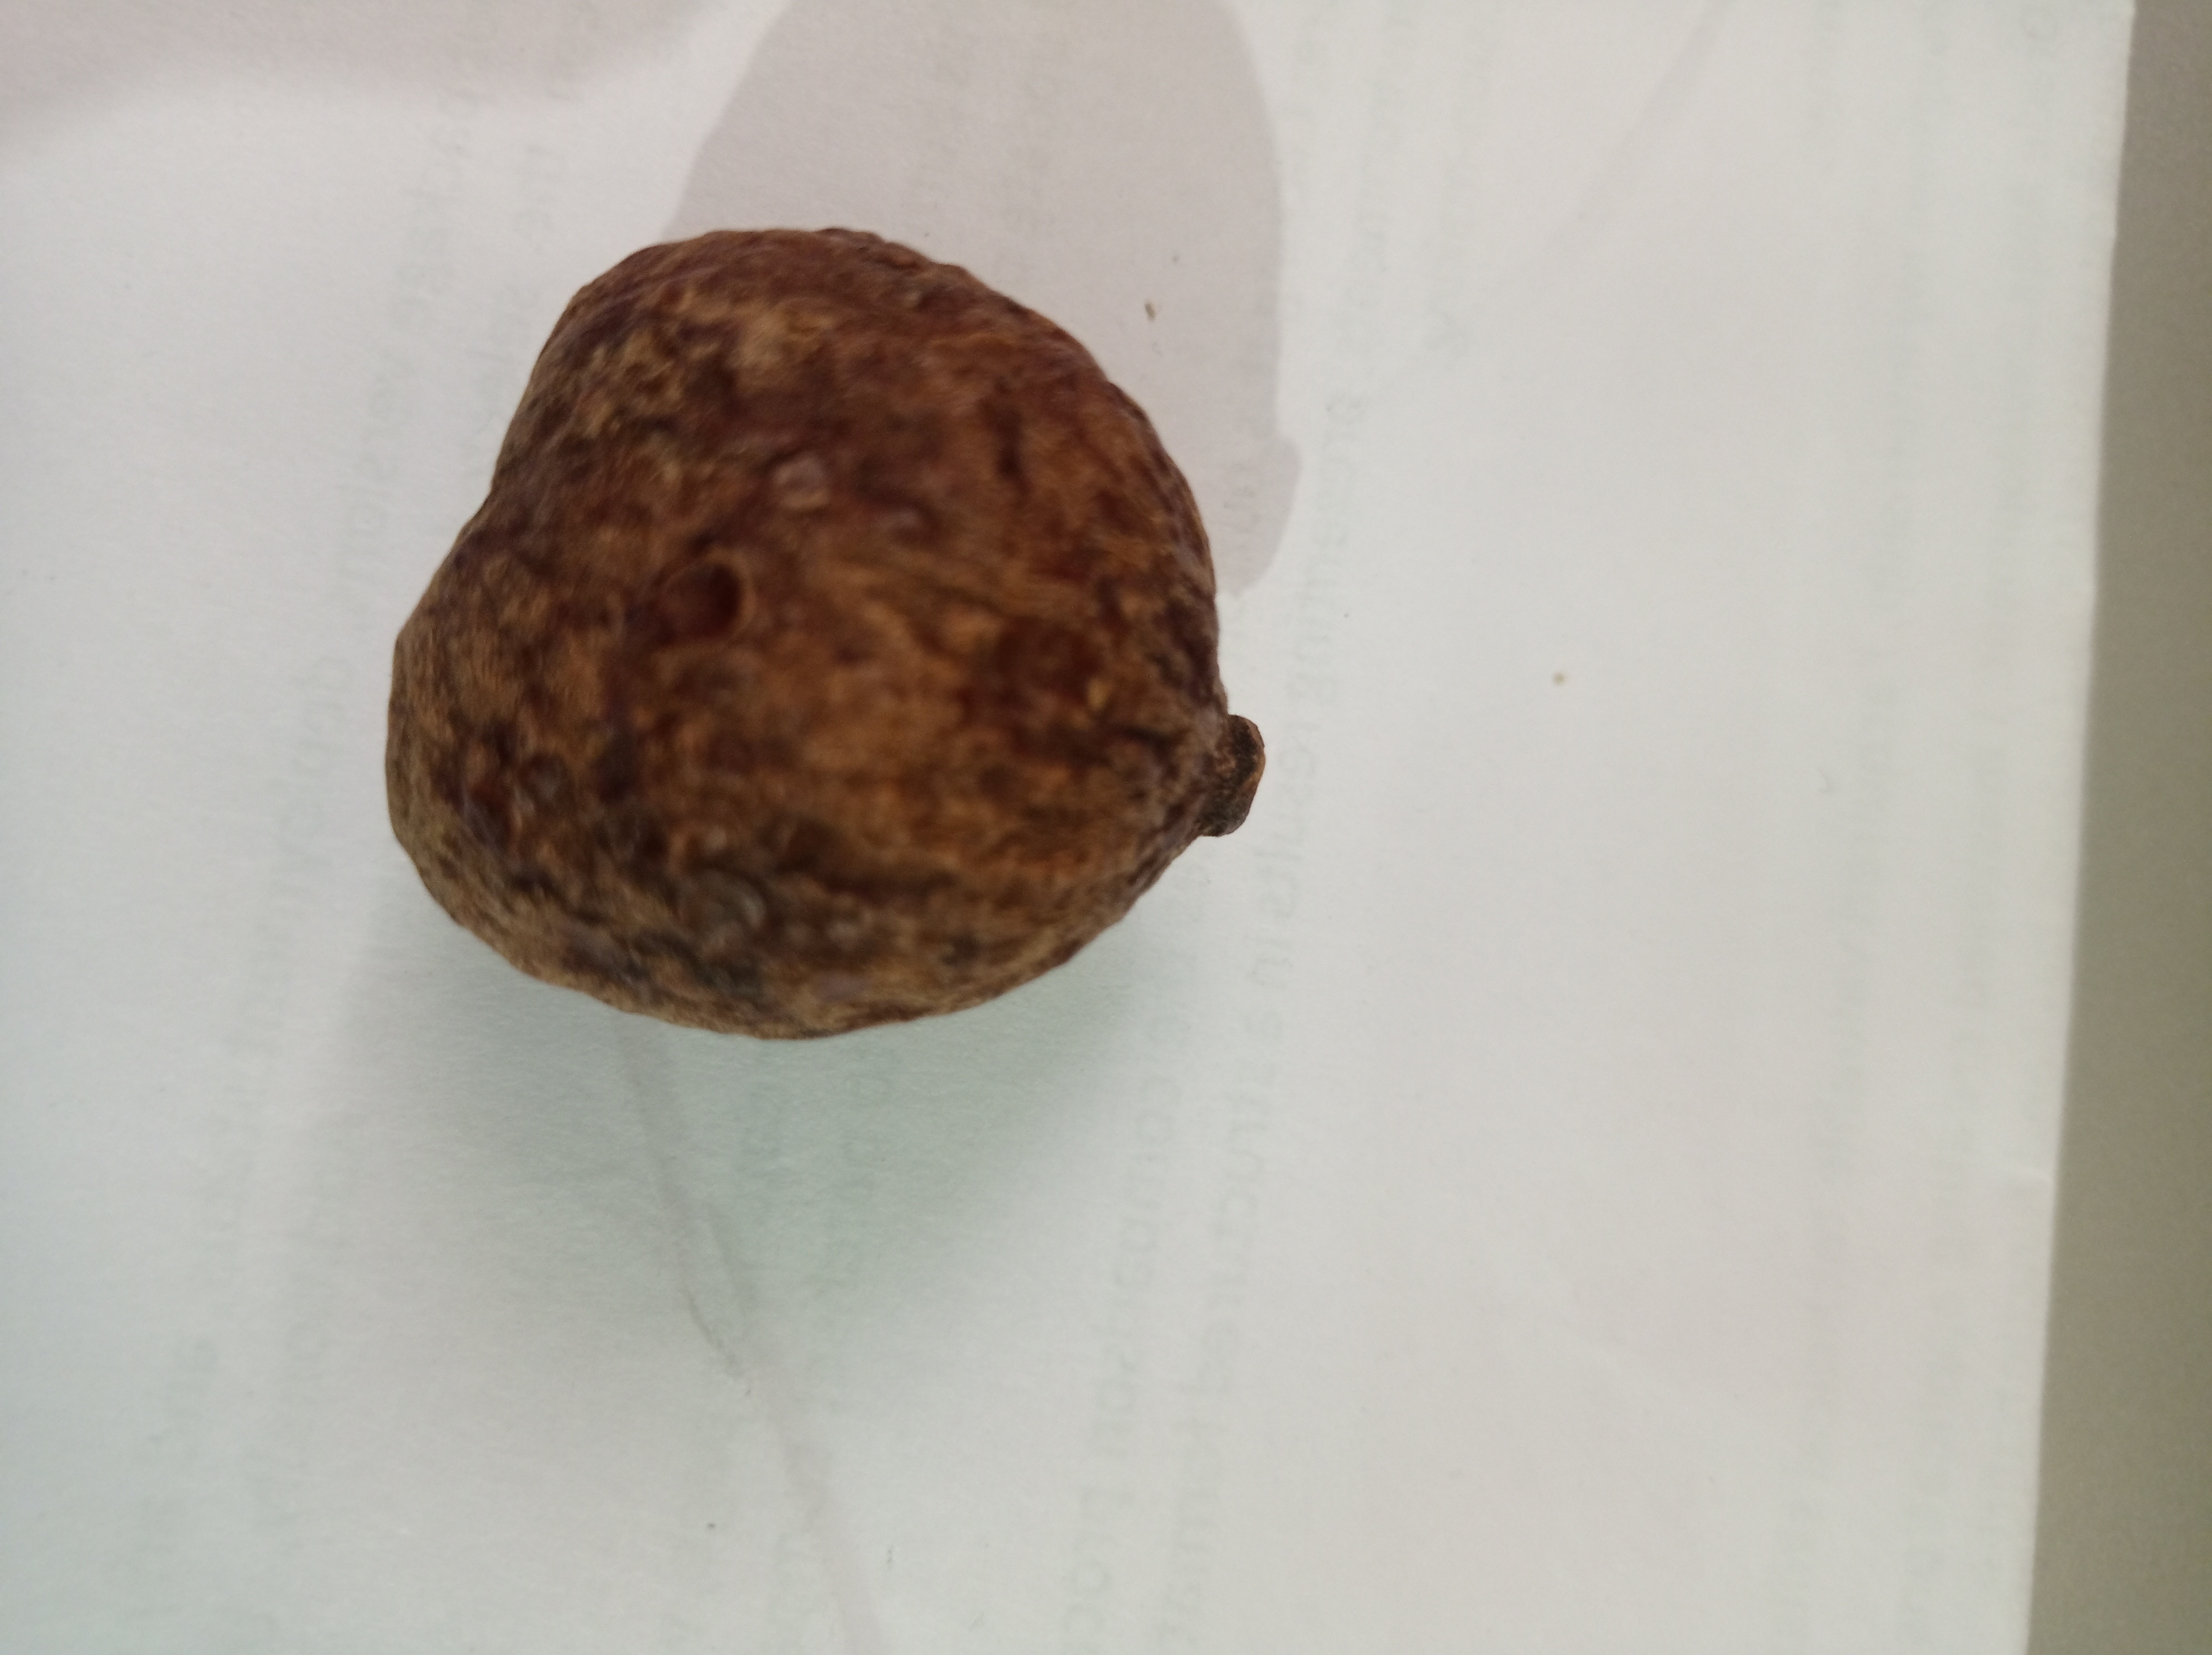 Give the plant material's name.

madanphal
